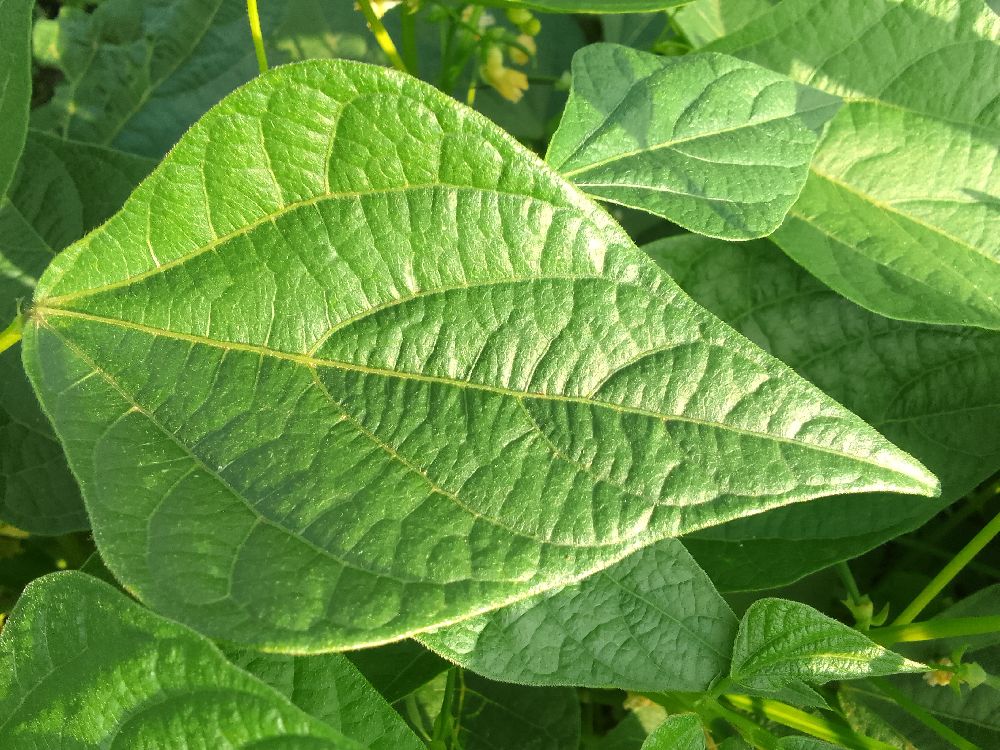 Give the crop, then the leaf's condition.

common bean, healthy
